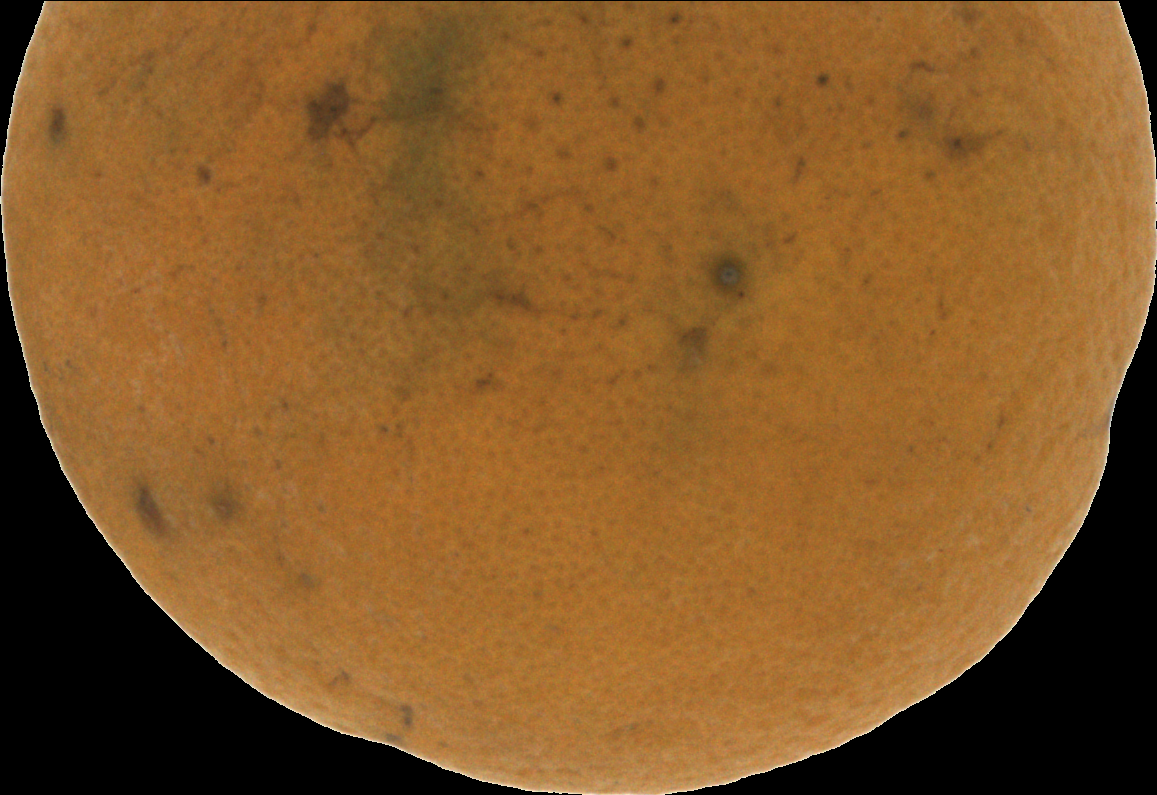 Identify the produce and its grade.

orange, bad
